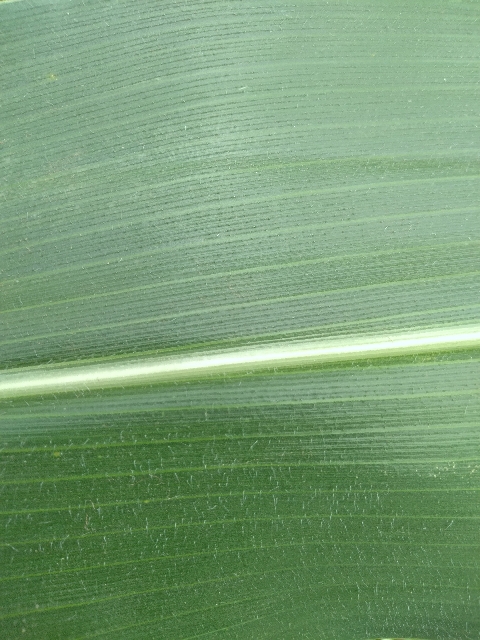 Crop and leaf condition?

maize, healthy
